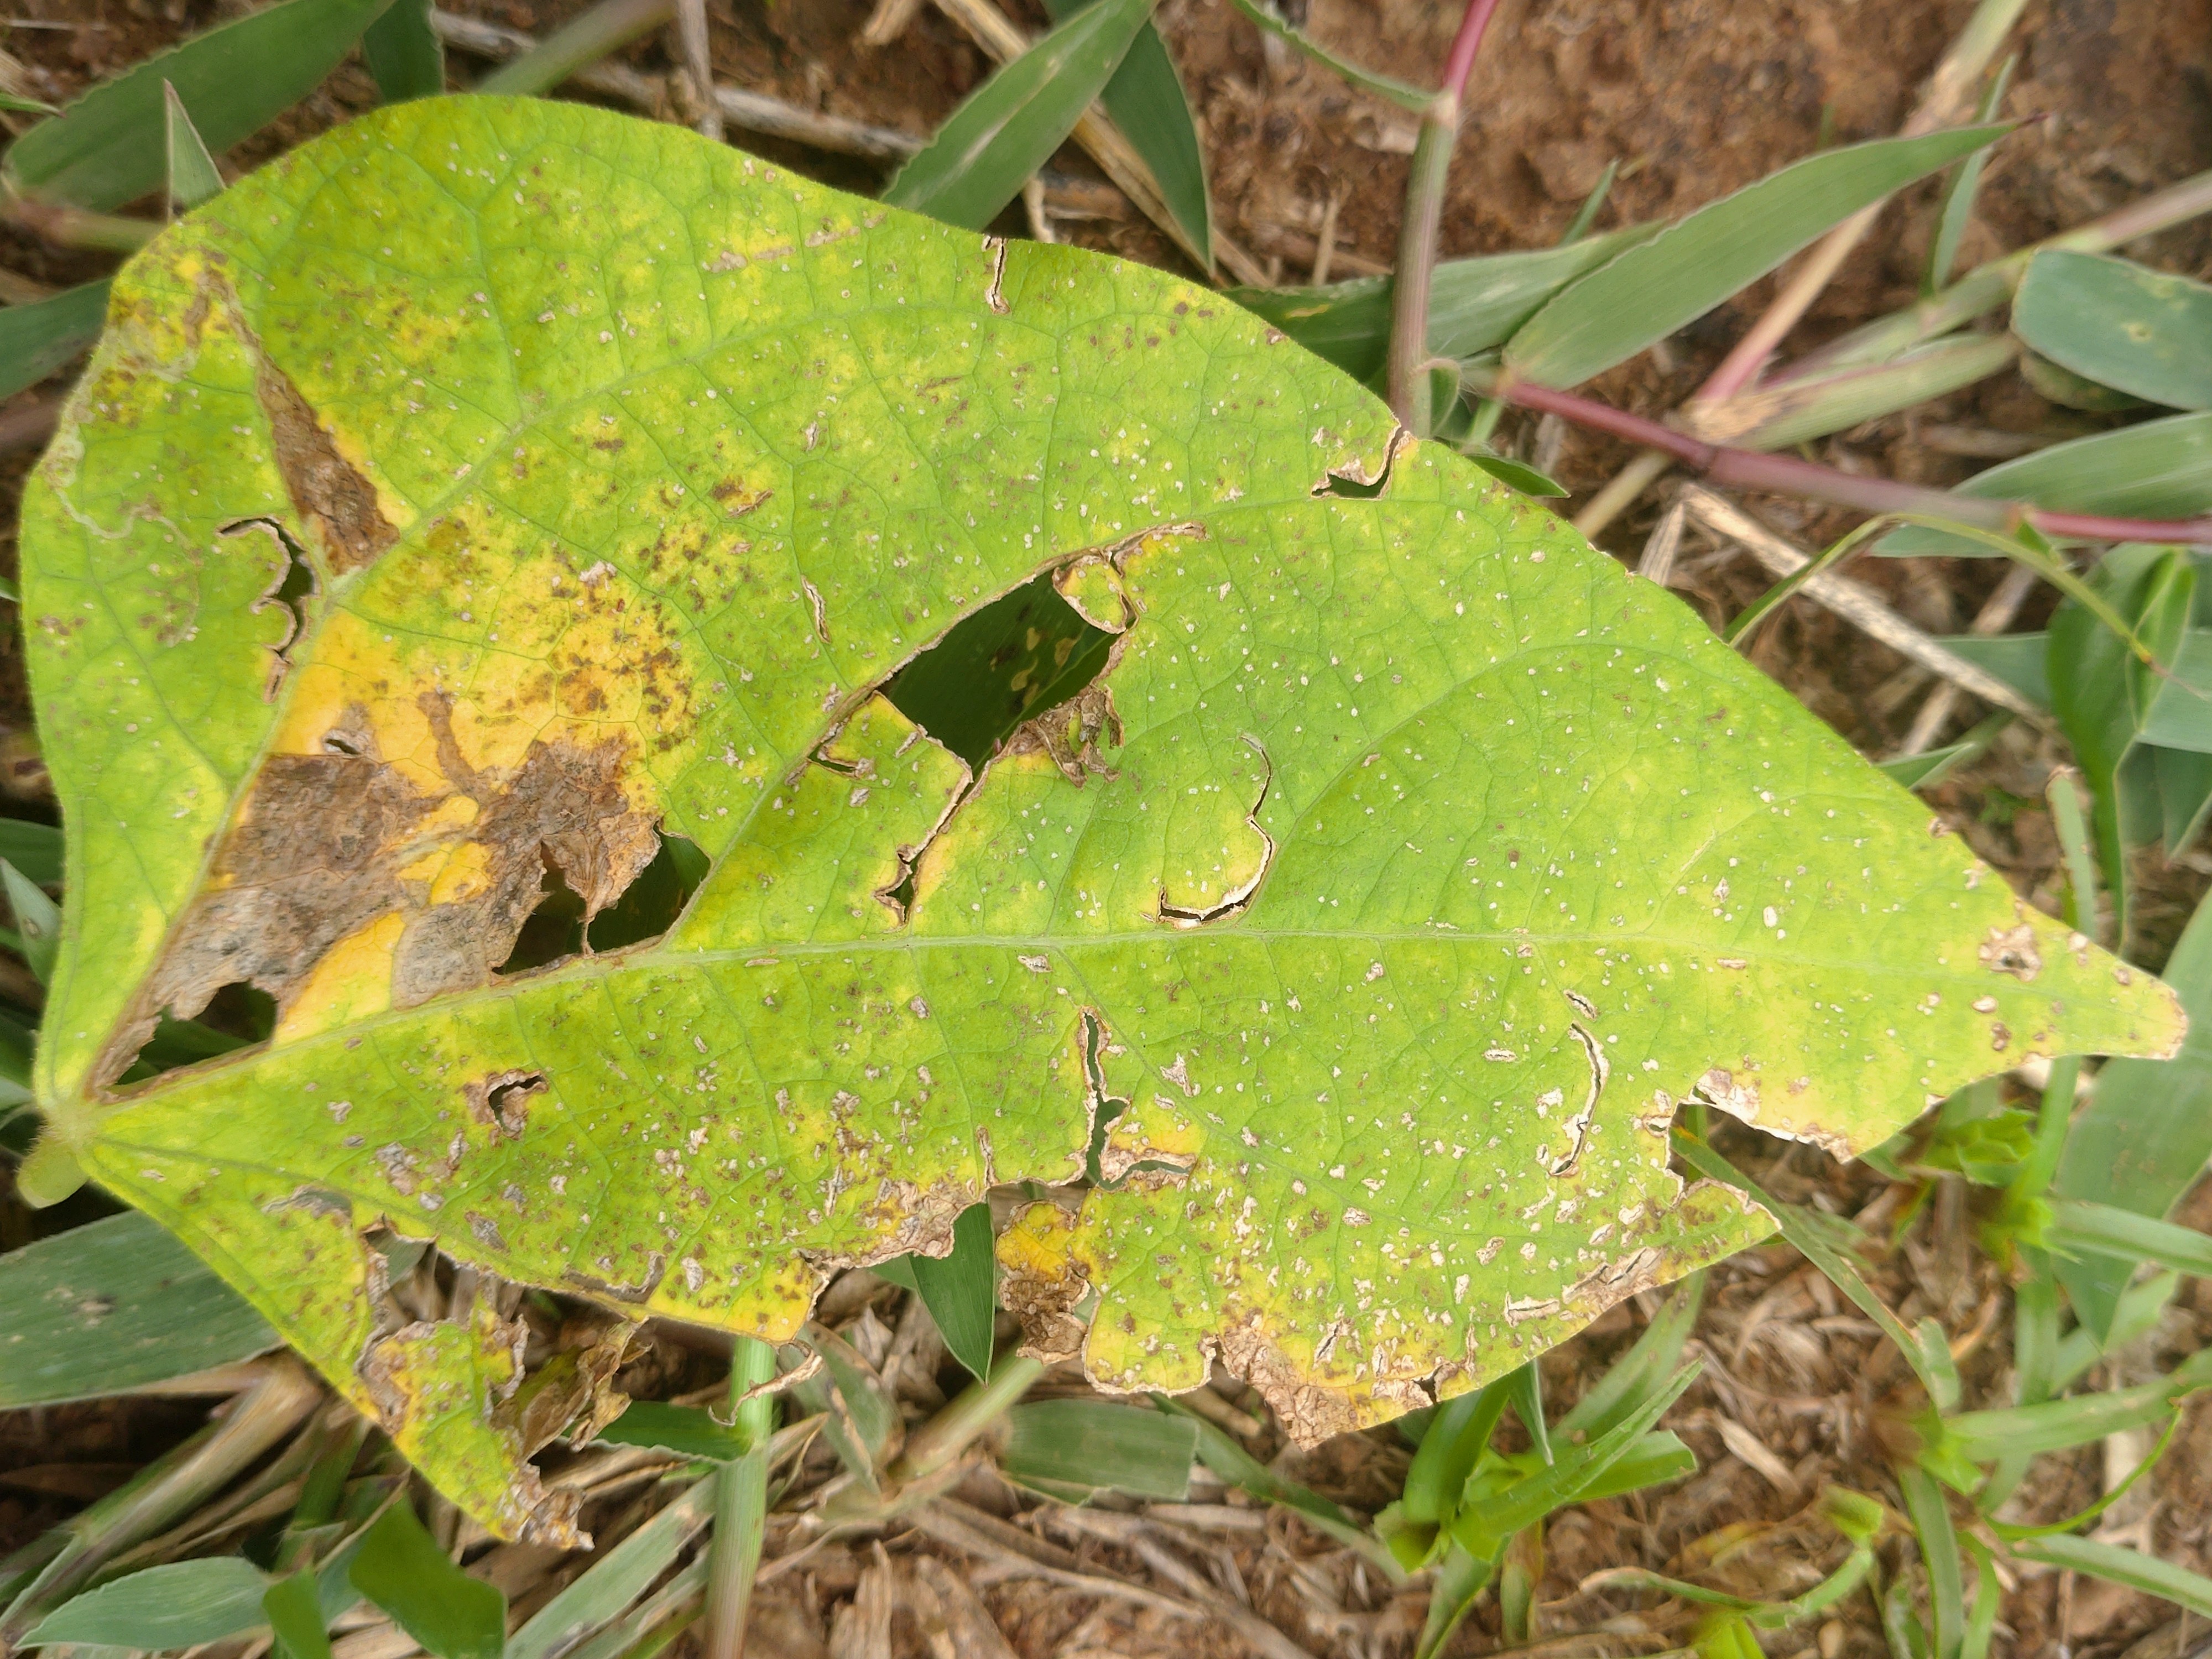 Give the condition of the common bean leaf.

rust
